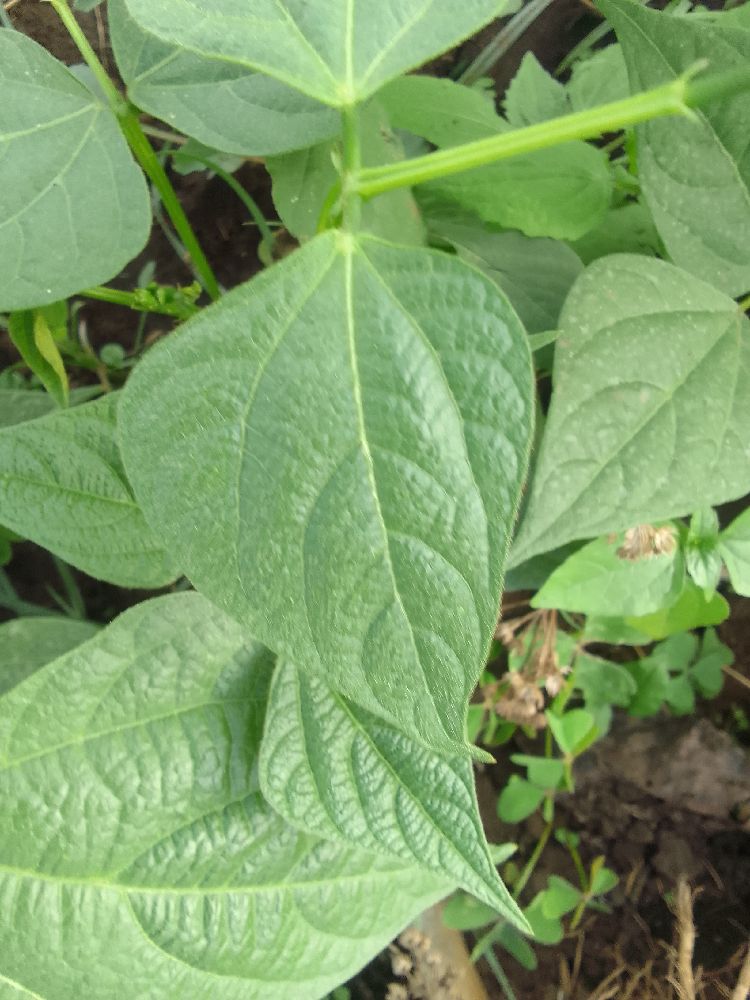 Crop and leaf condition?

common bean, healthy
